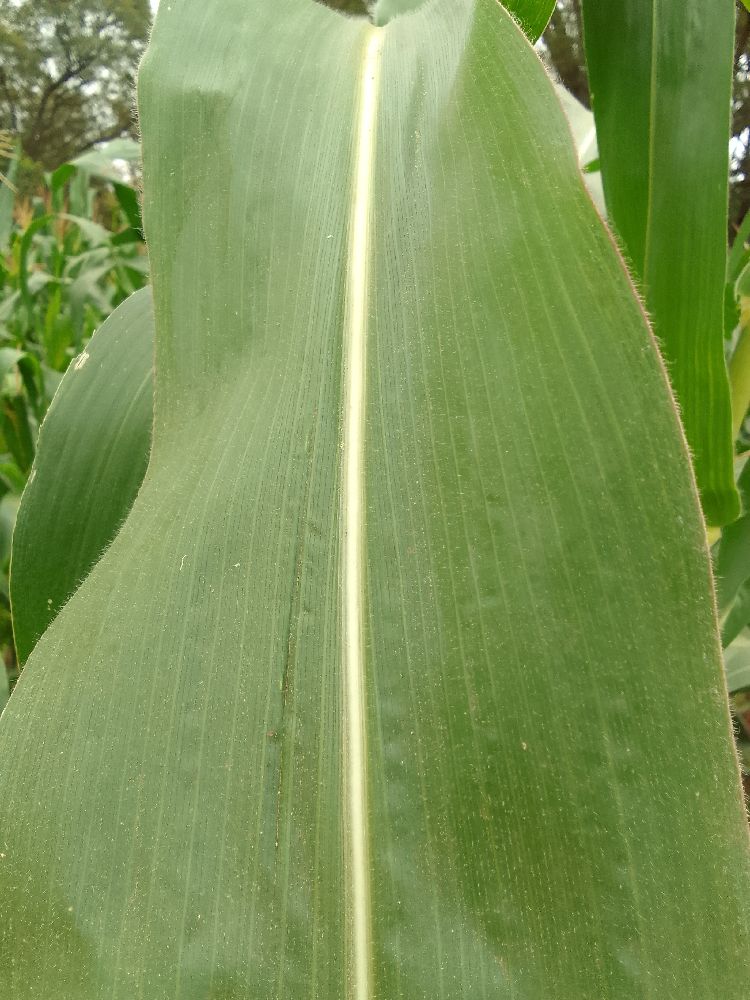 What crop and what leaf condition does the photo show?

maize, healthy
